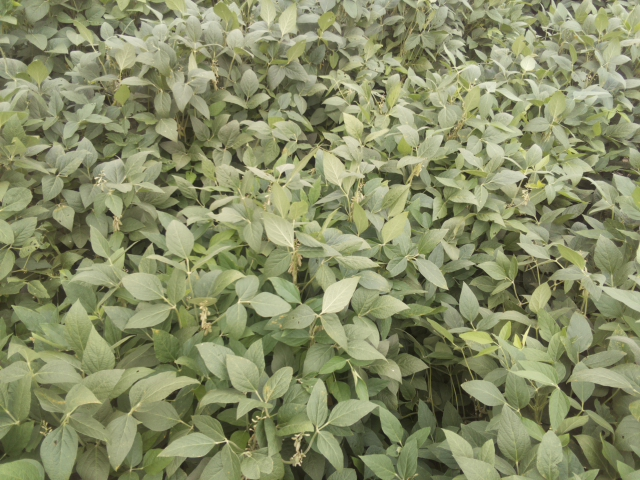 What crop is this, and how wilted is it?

soybean, leaflets folding inward at secondary pulvinus with no turgor loss in leaflets or petioles
